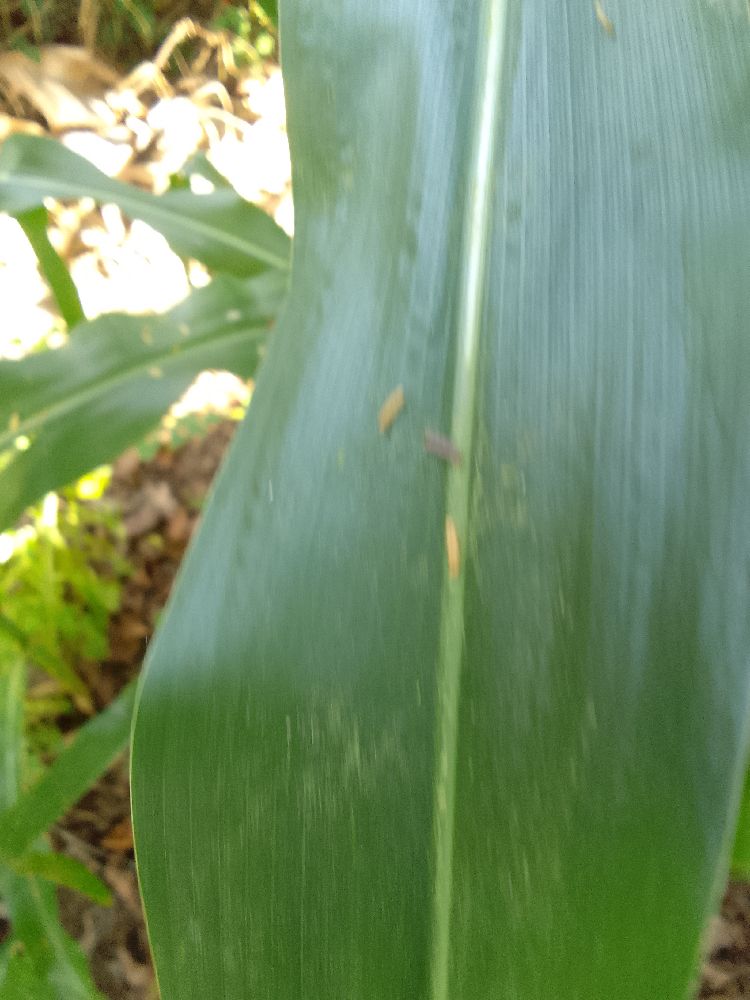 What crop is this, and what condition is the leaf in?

maize, healthy
